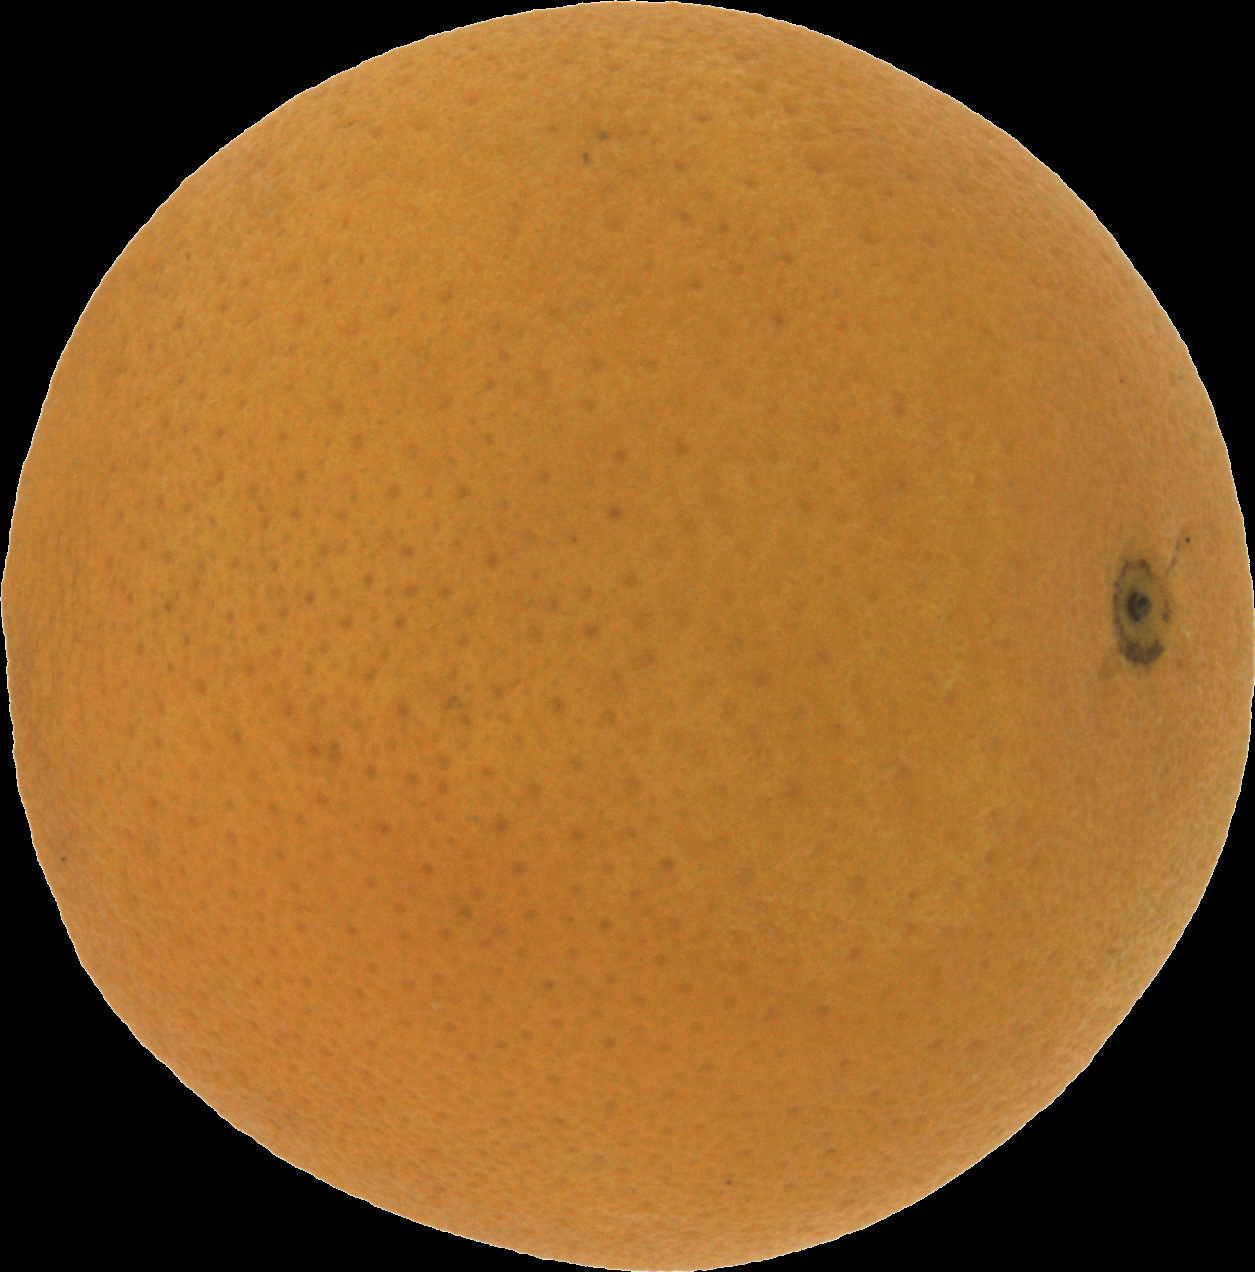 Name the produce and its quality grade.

orange, good
